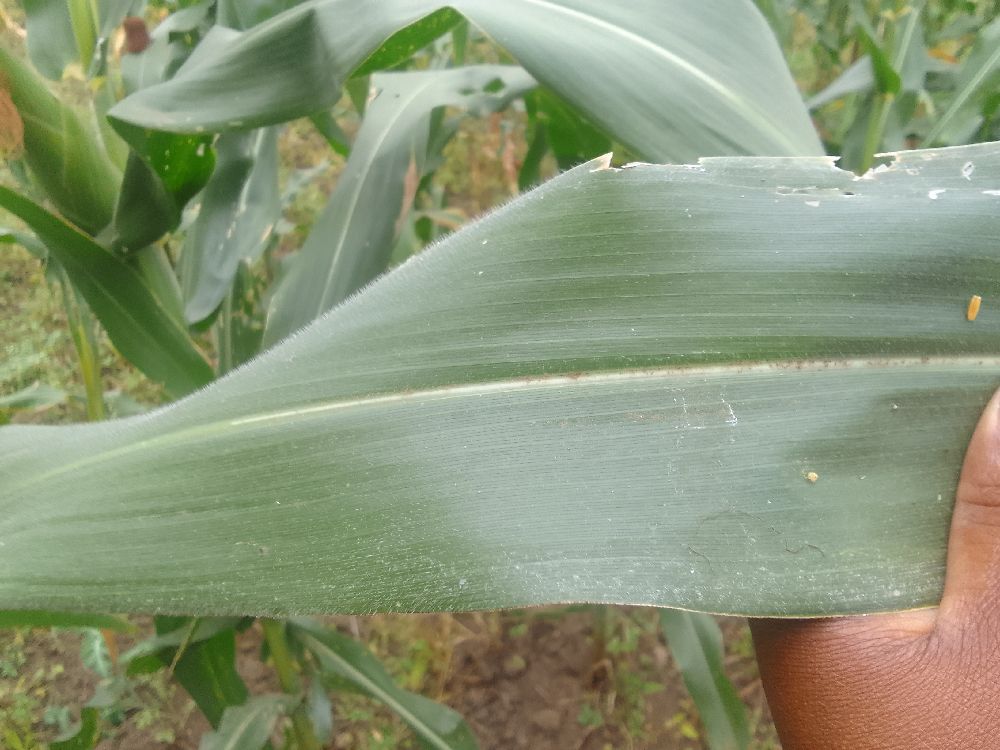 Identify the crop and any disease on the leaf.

maize, healthy
